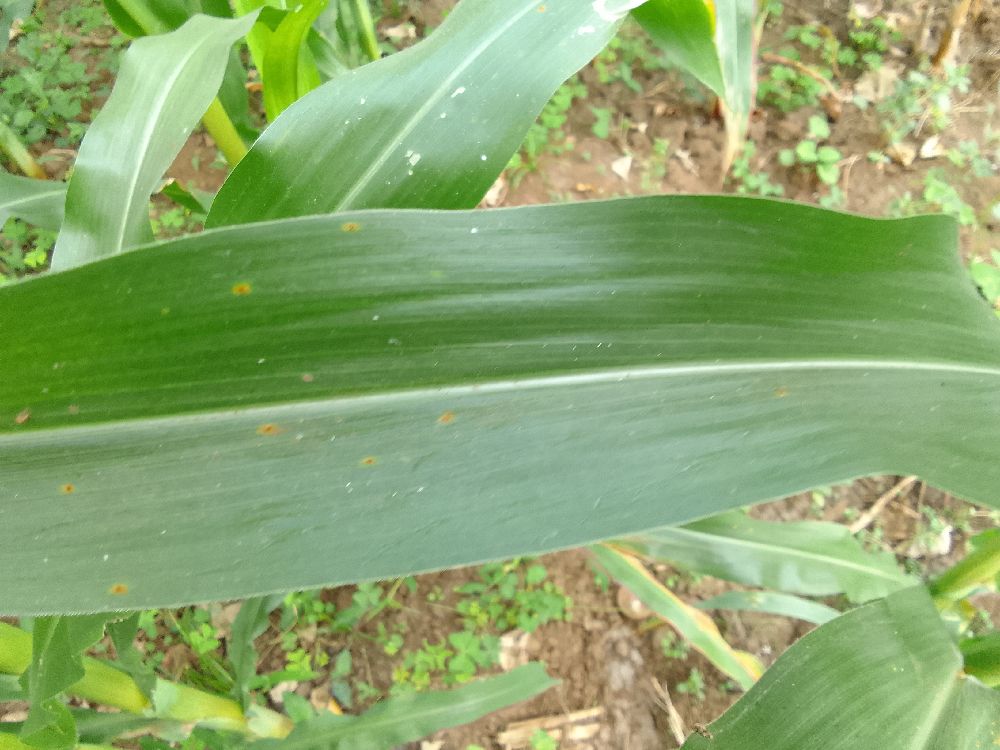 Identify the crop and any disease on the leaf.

maize, healthy
